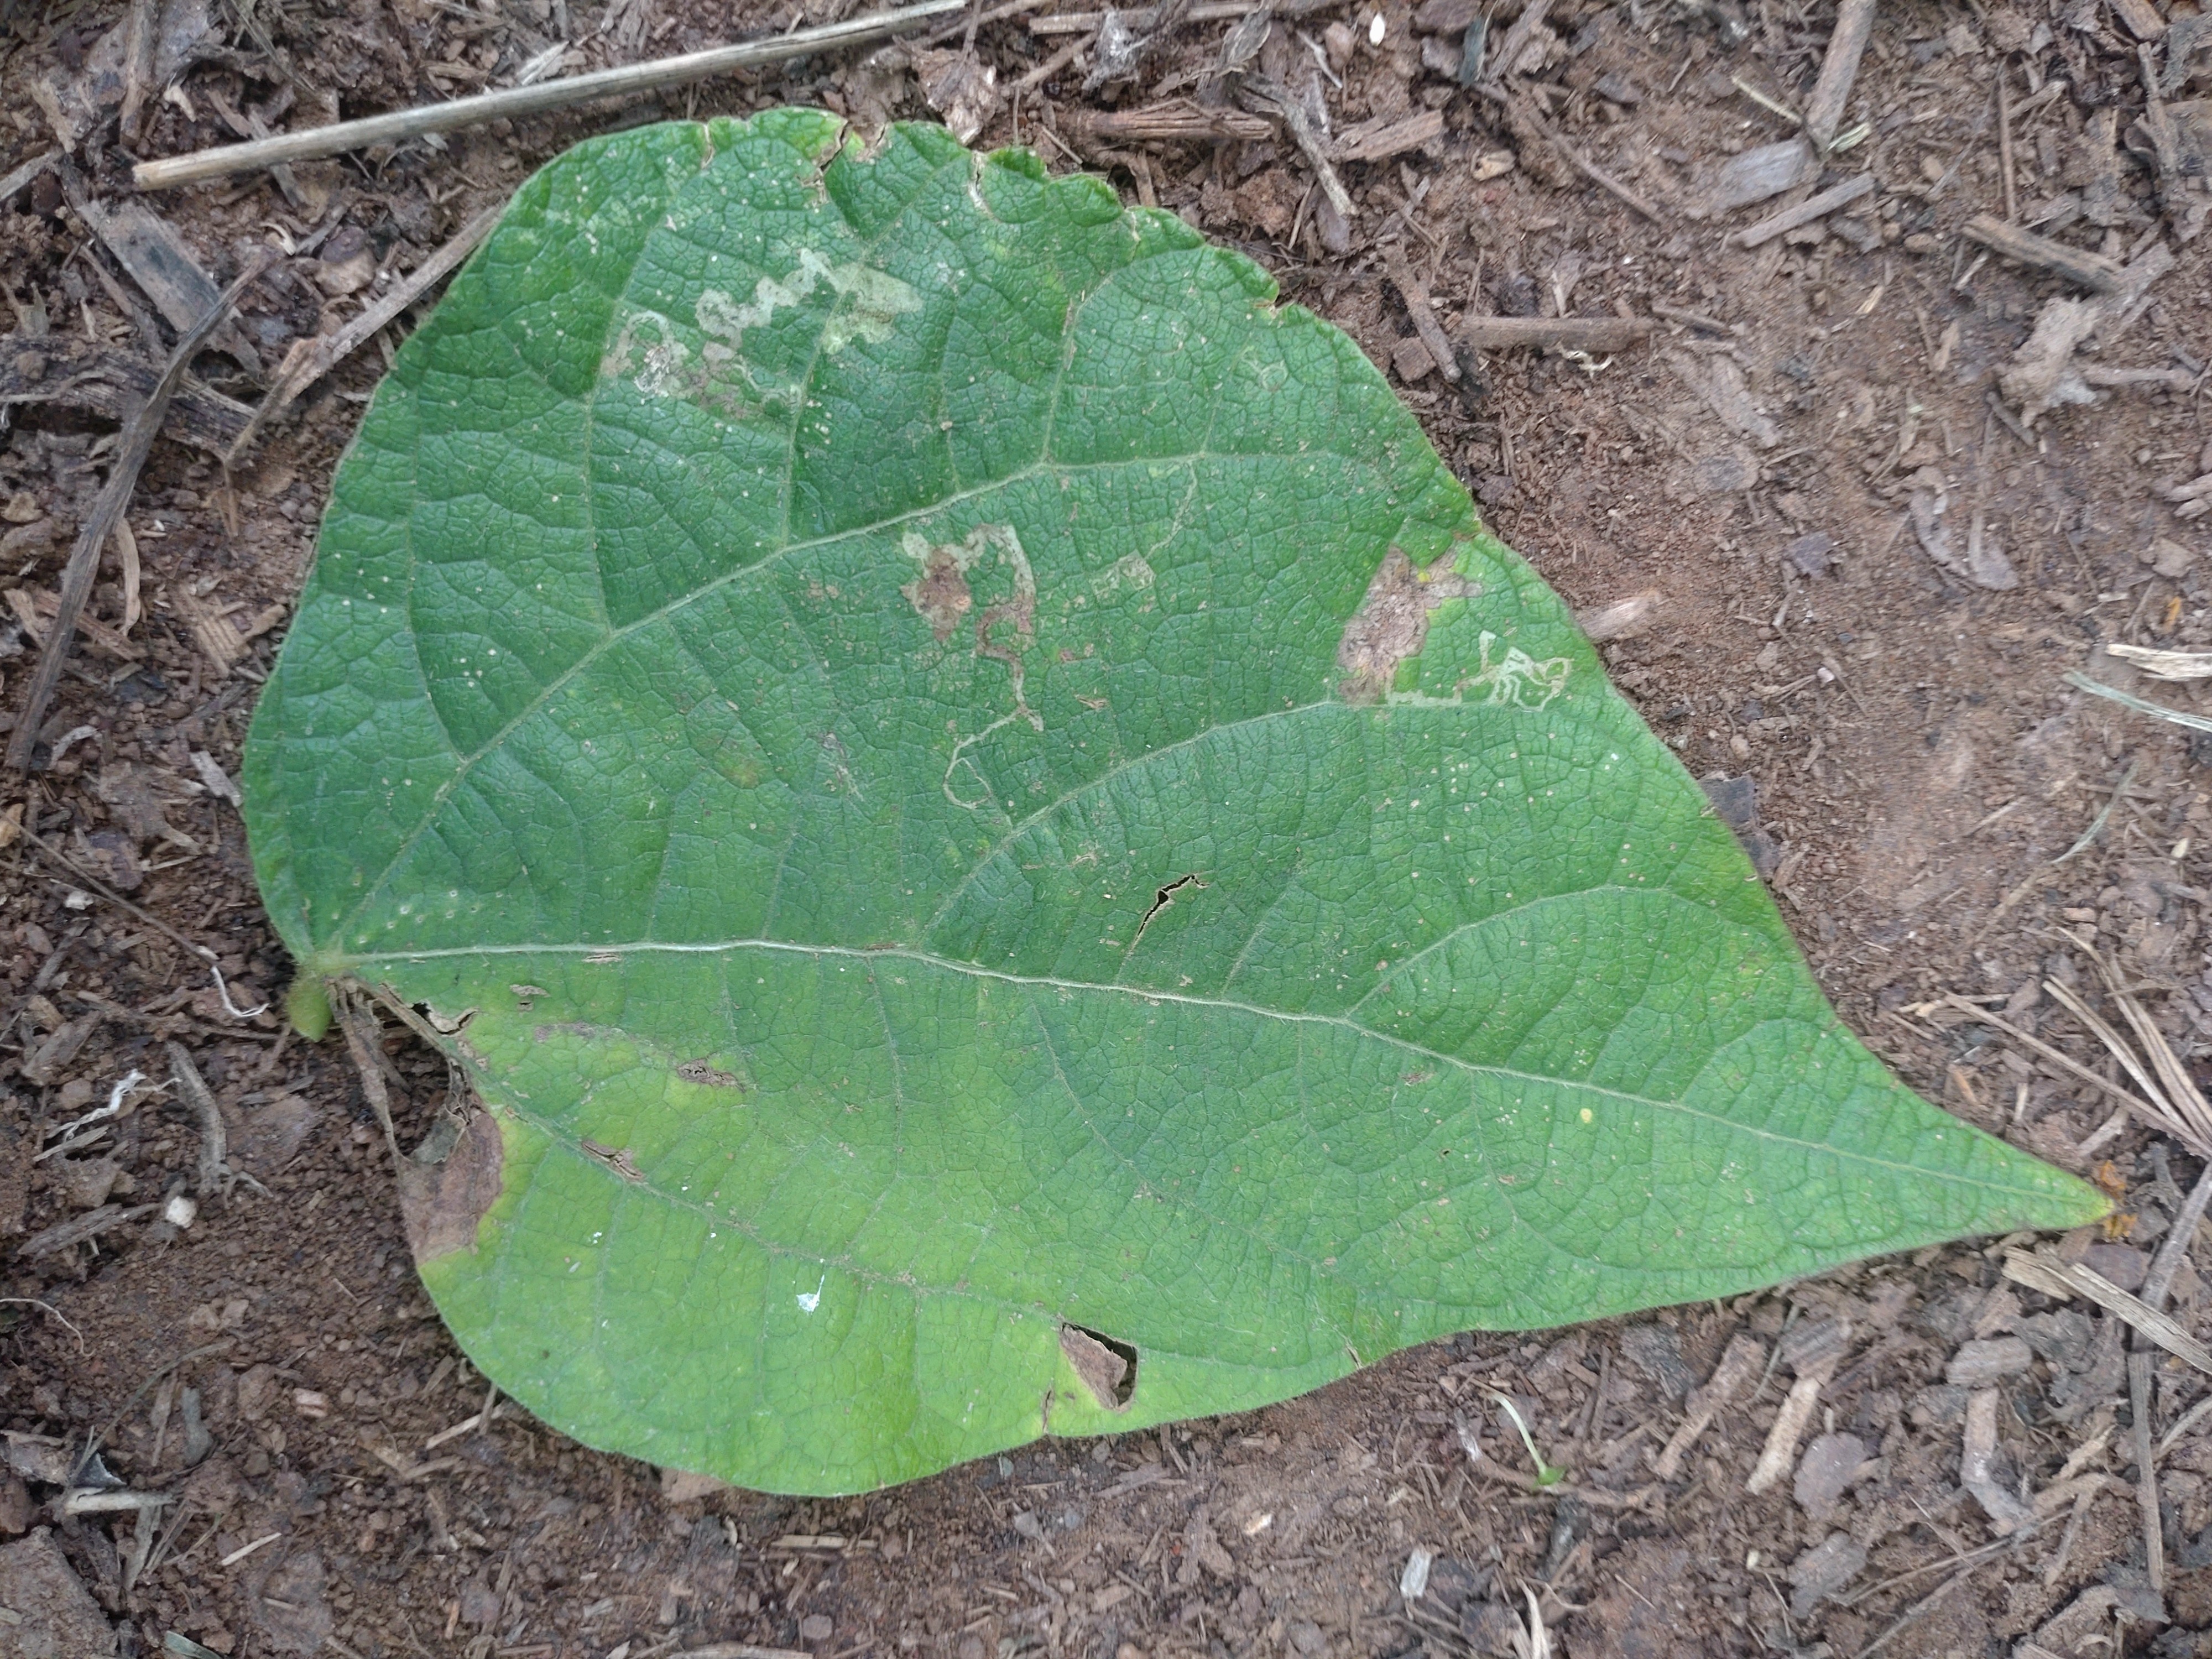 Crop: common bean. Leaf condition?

anthracnose
